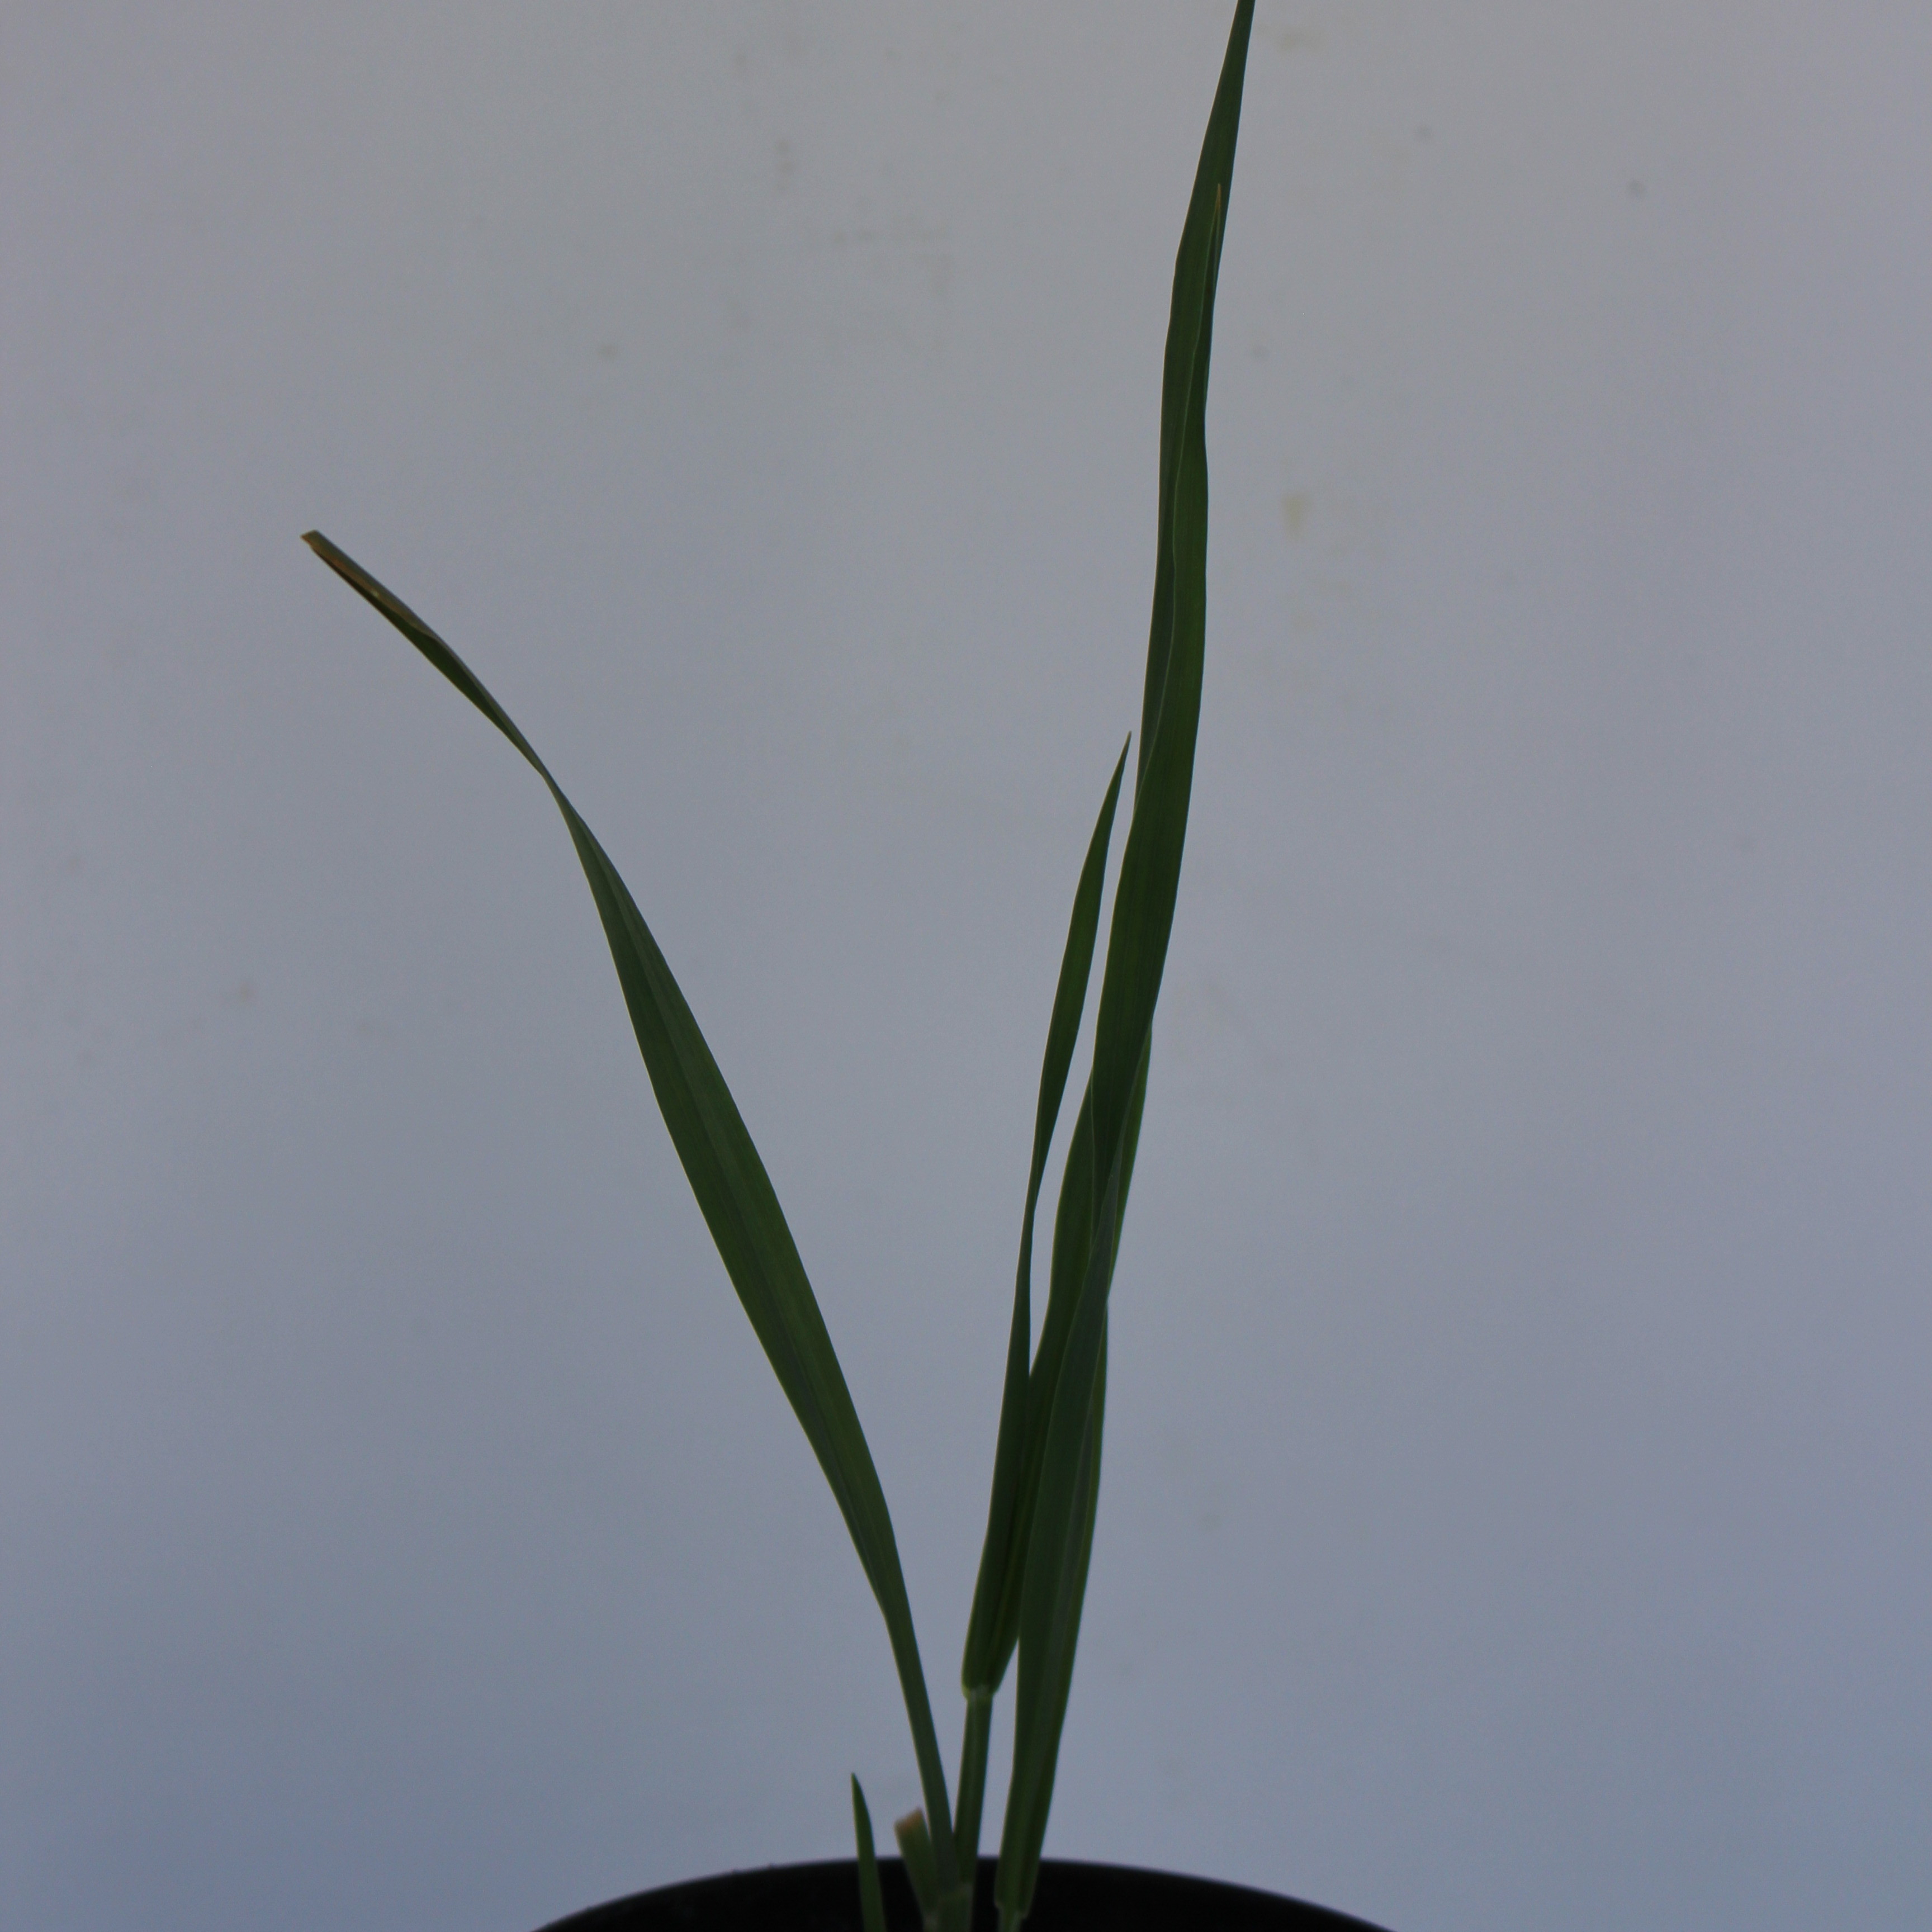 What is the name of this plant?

Avena sterilis
